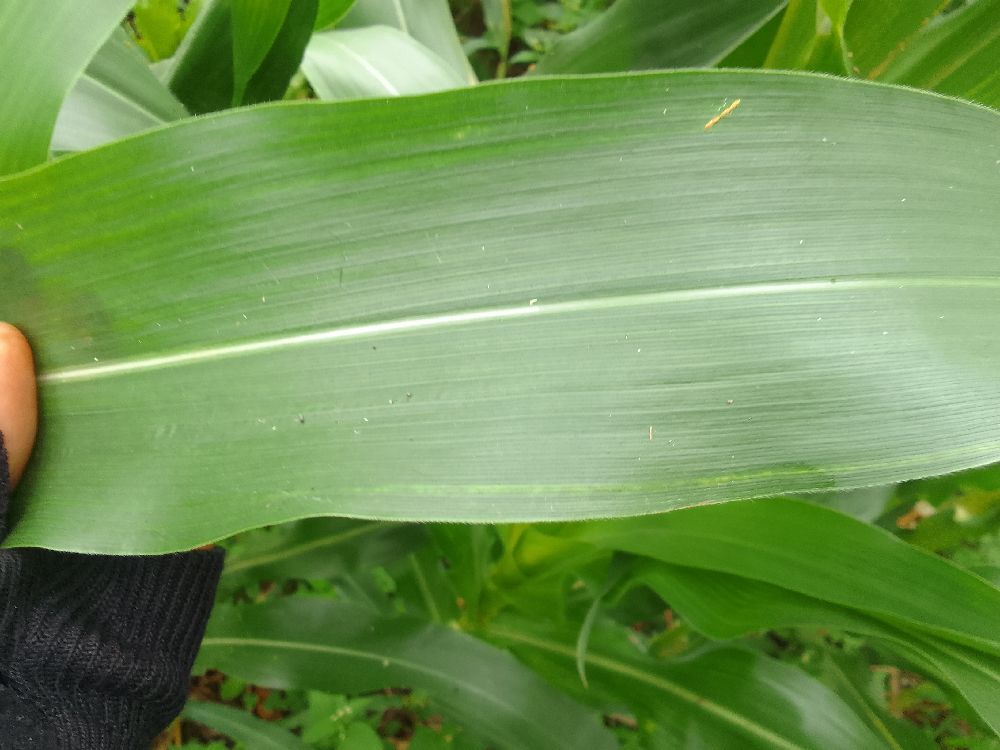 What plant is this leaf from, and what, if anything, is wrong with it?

maize, healthy
